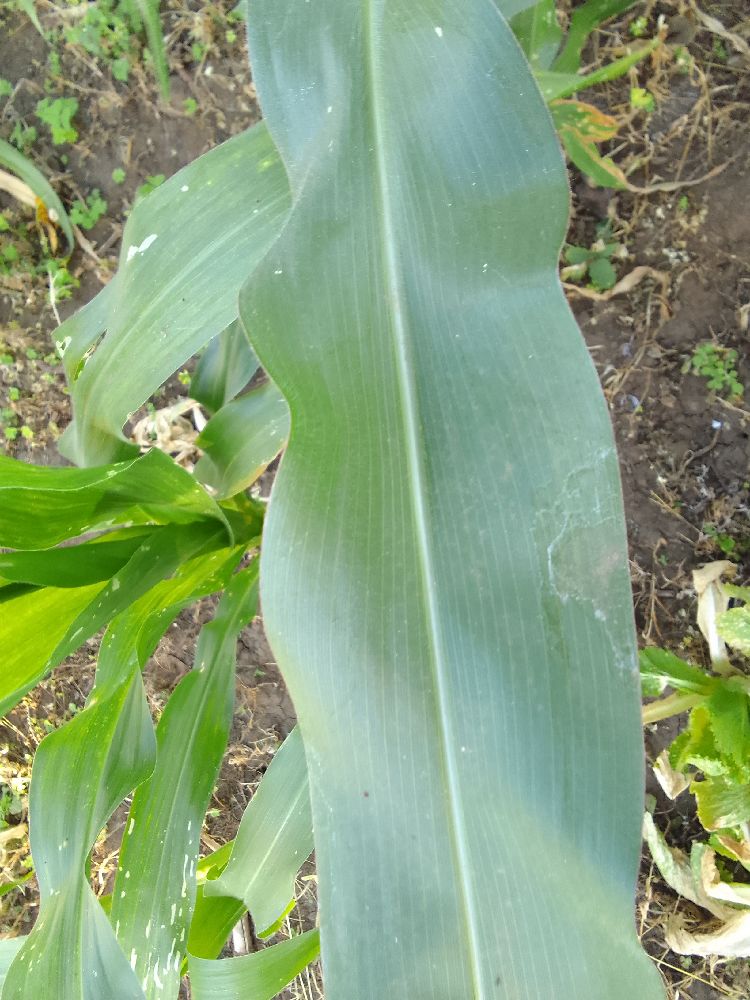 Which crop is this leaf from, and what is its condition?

maize, healthy
